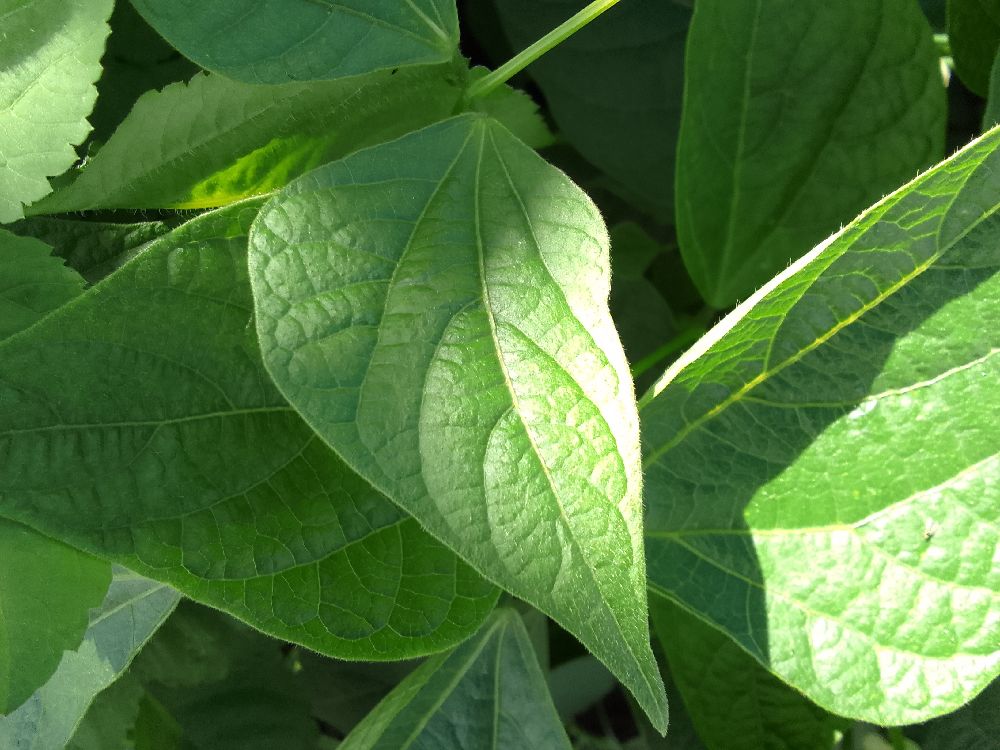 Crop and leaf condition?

common bean, healthy
